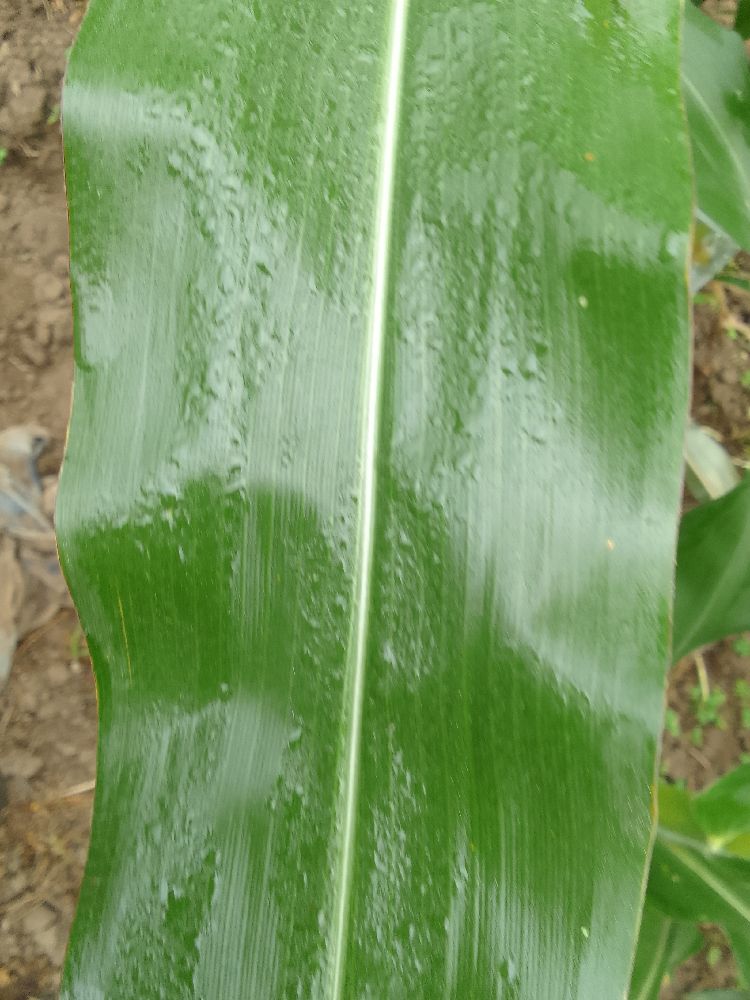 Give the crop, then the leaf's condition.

maize, healthy
